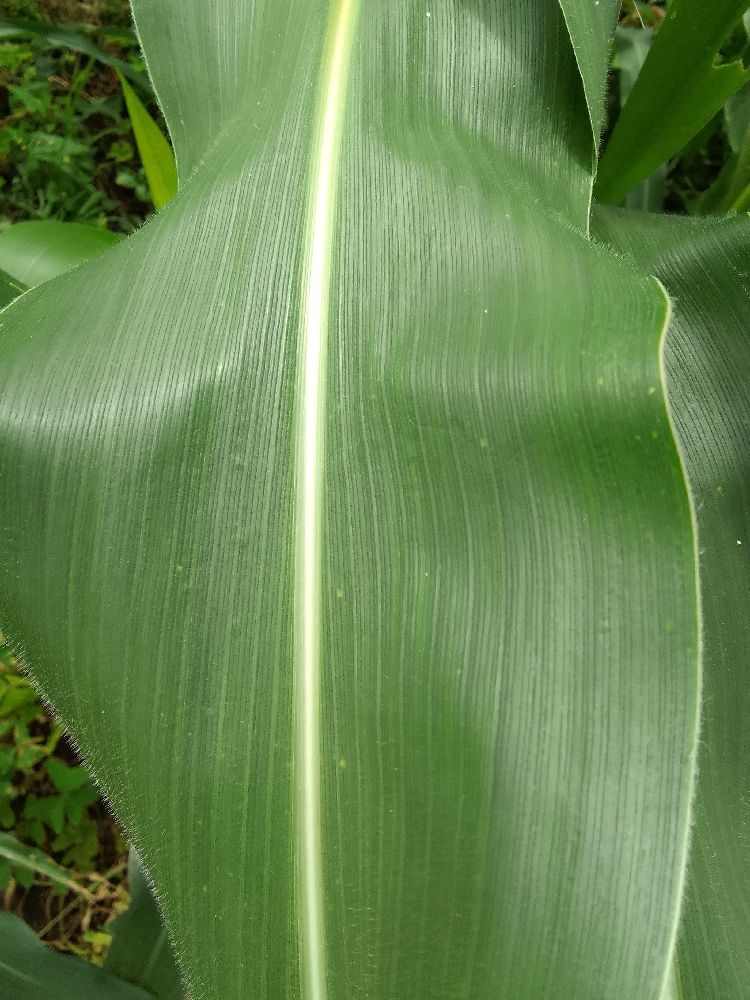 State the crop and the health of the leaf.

maize, healthy
